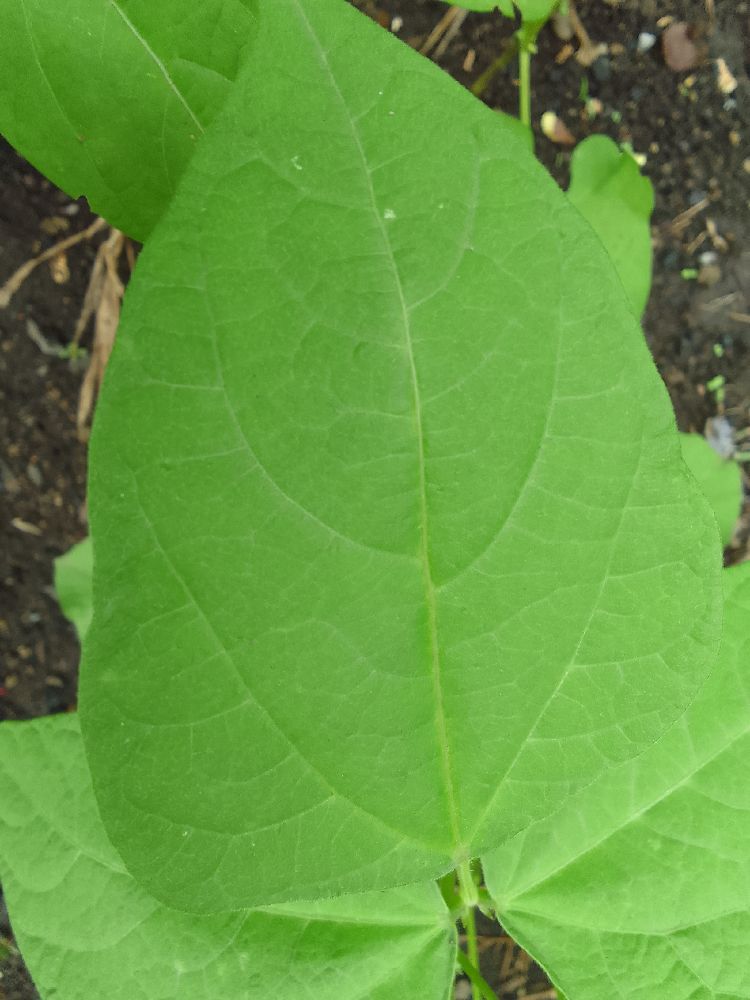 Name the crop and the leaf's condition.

common bean, healthy
